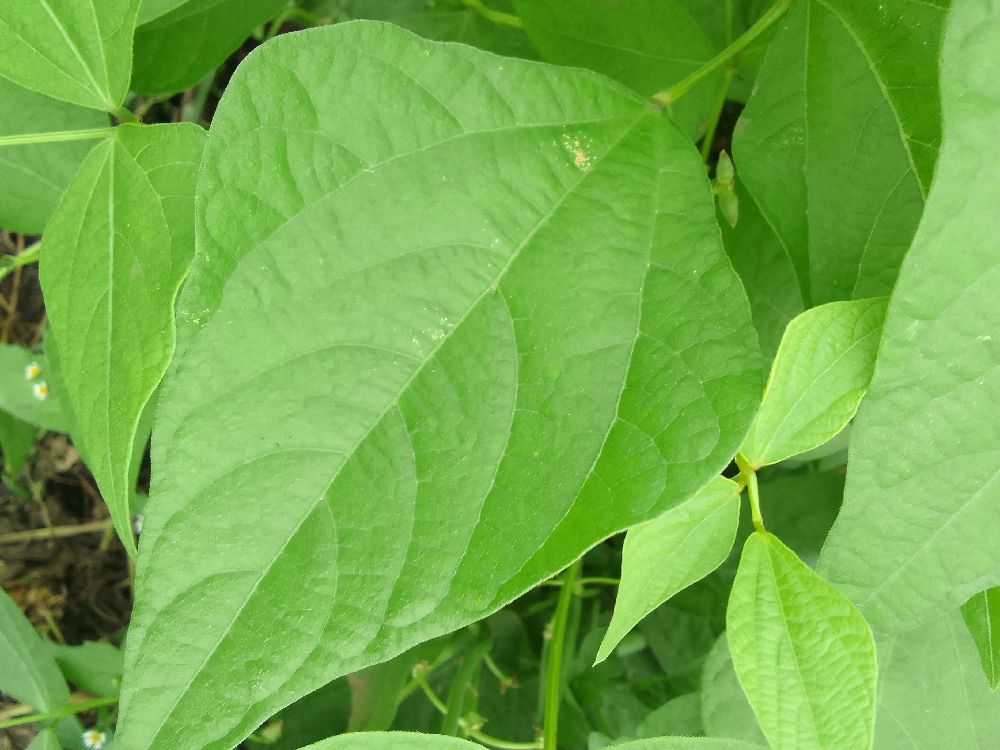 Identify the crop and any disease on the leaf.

common bean, healthy
